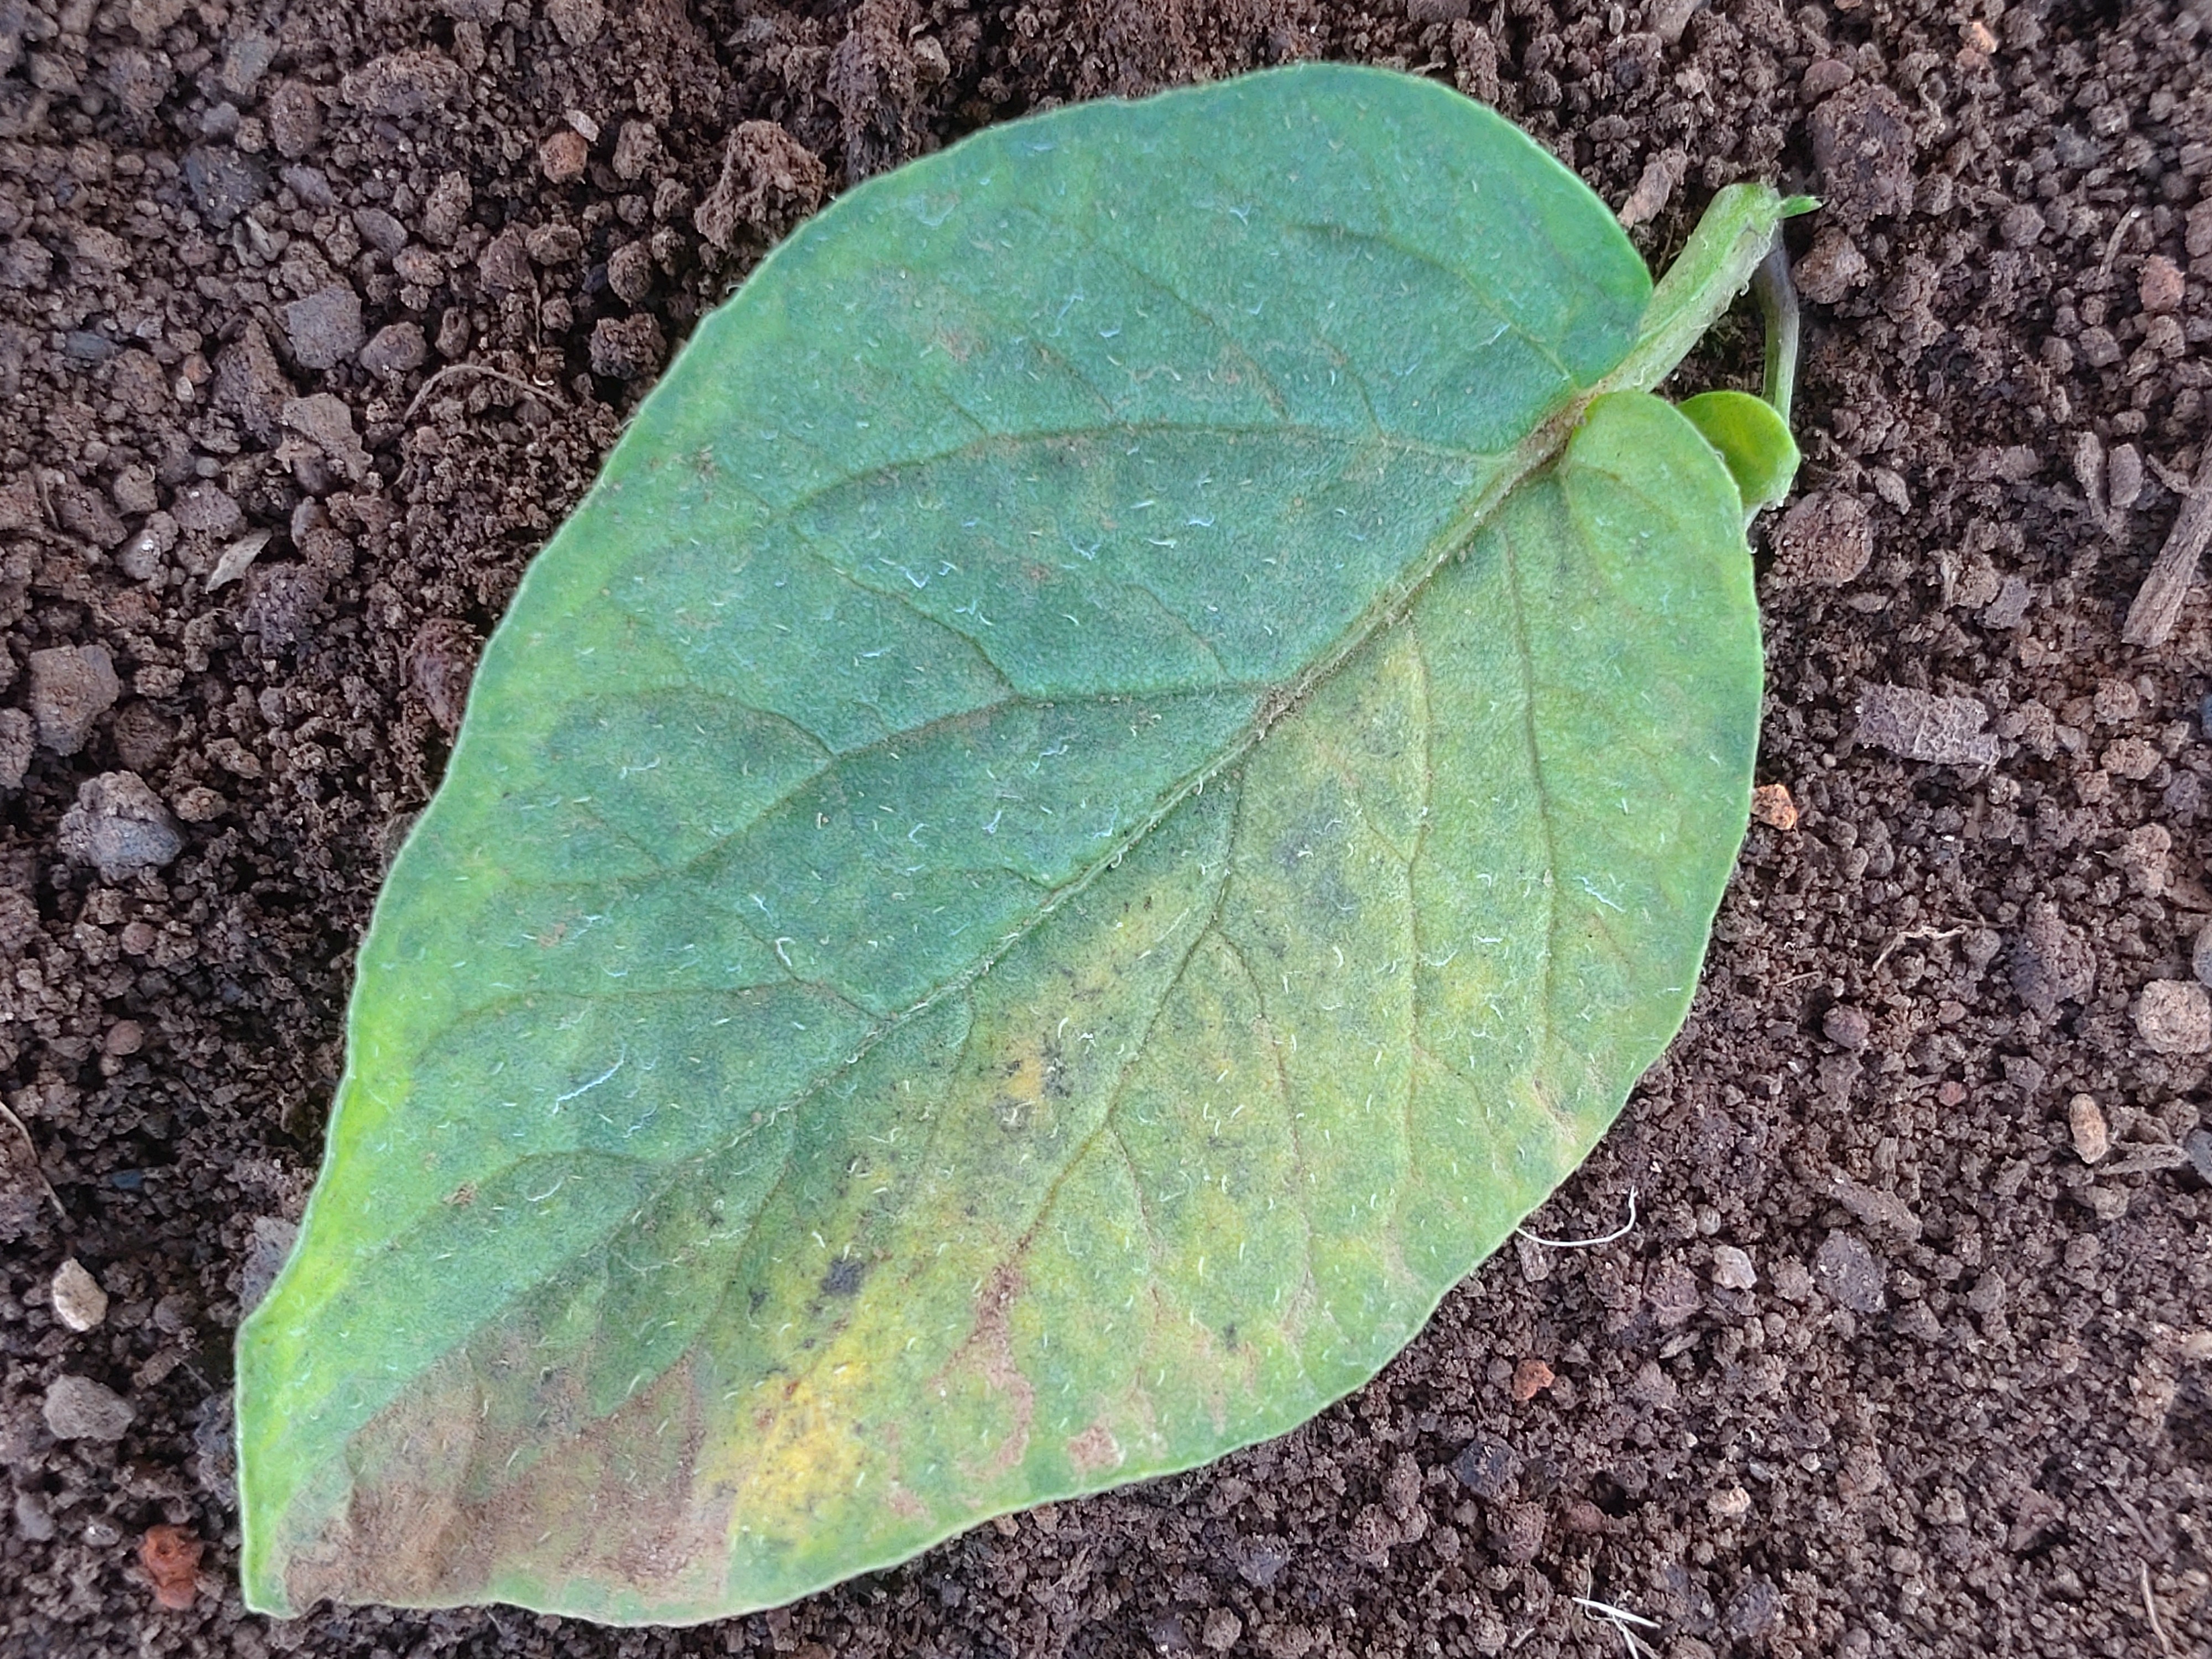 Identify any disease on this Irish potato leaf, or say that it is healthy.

late blight
